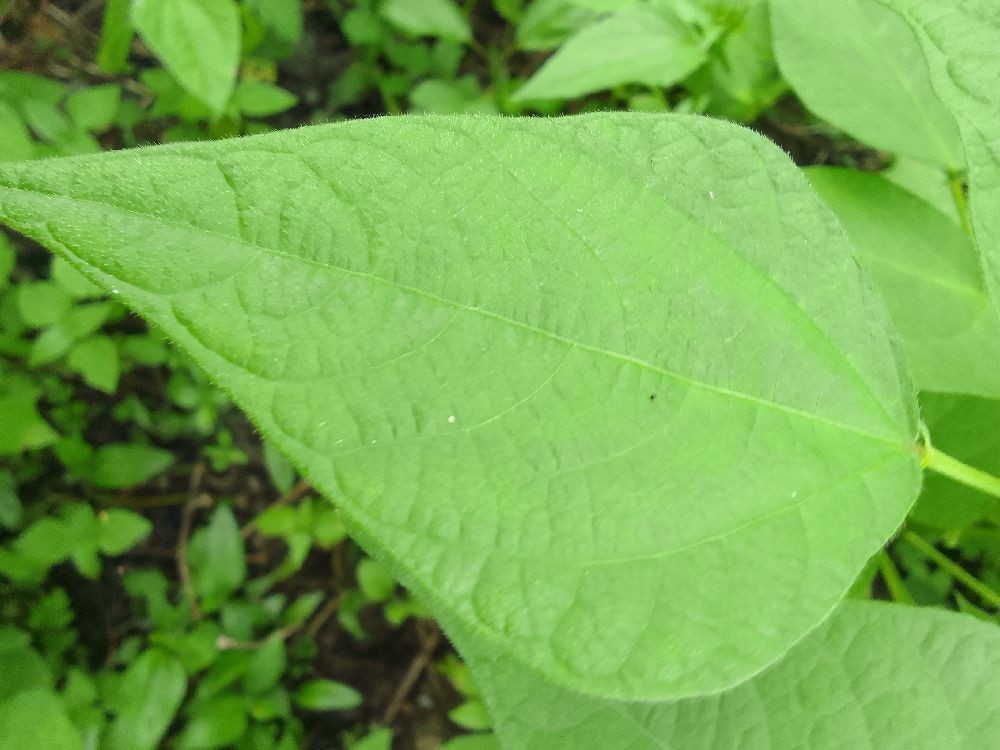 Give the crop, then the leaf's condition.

common bean, healthy
